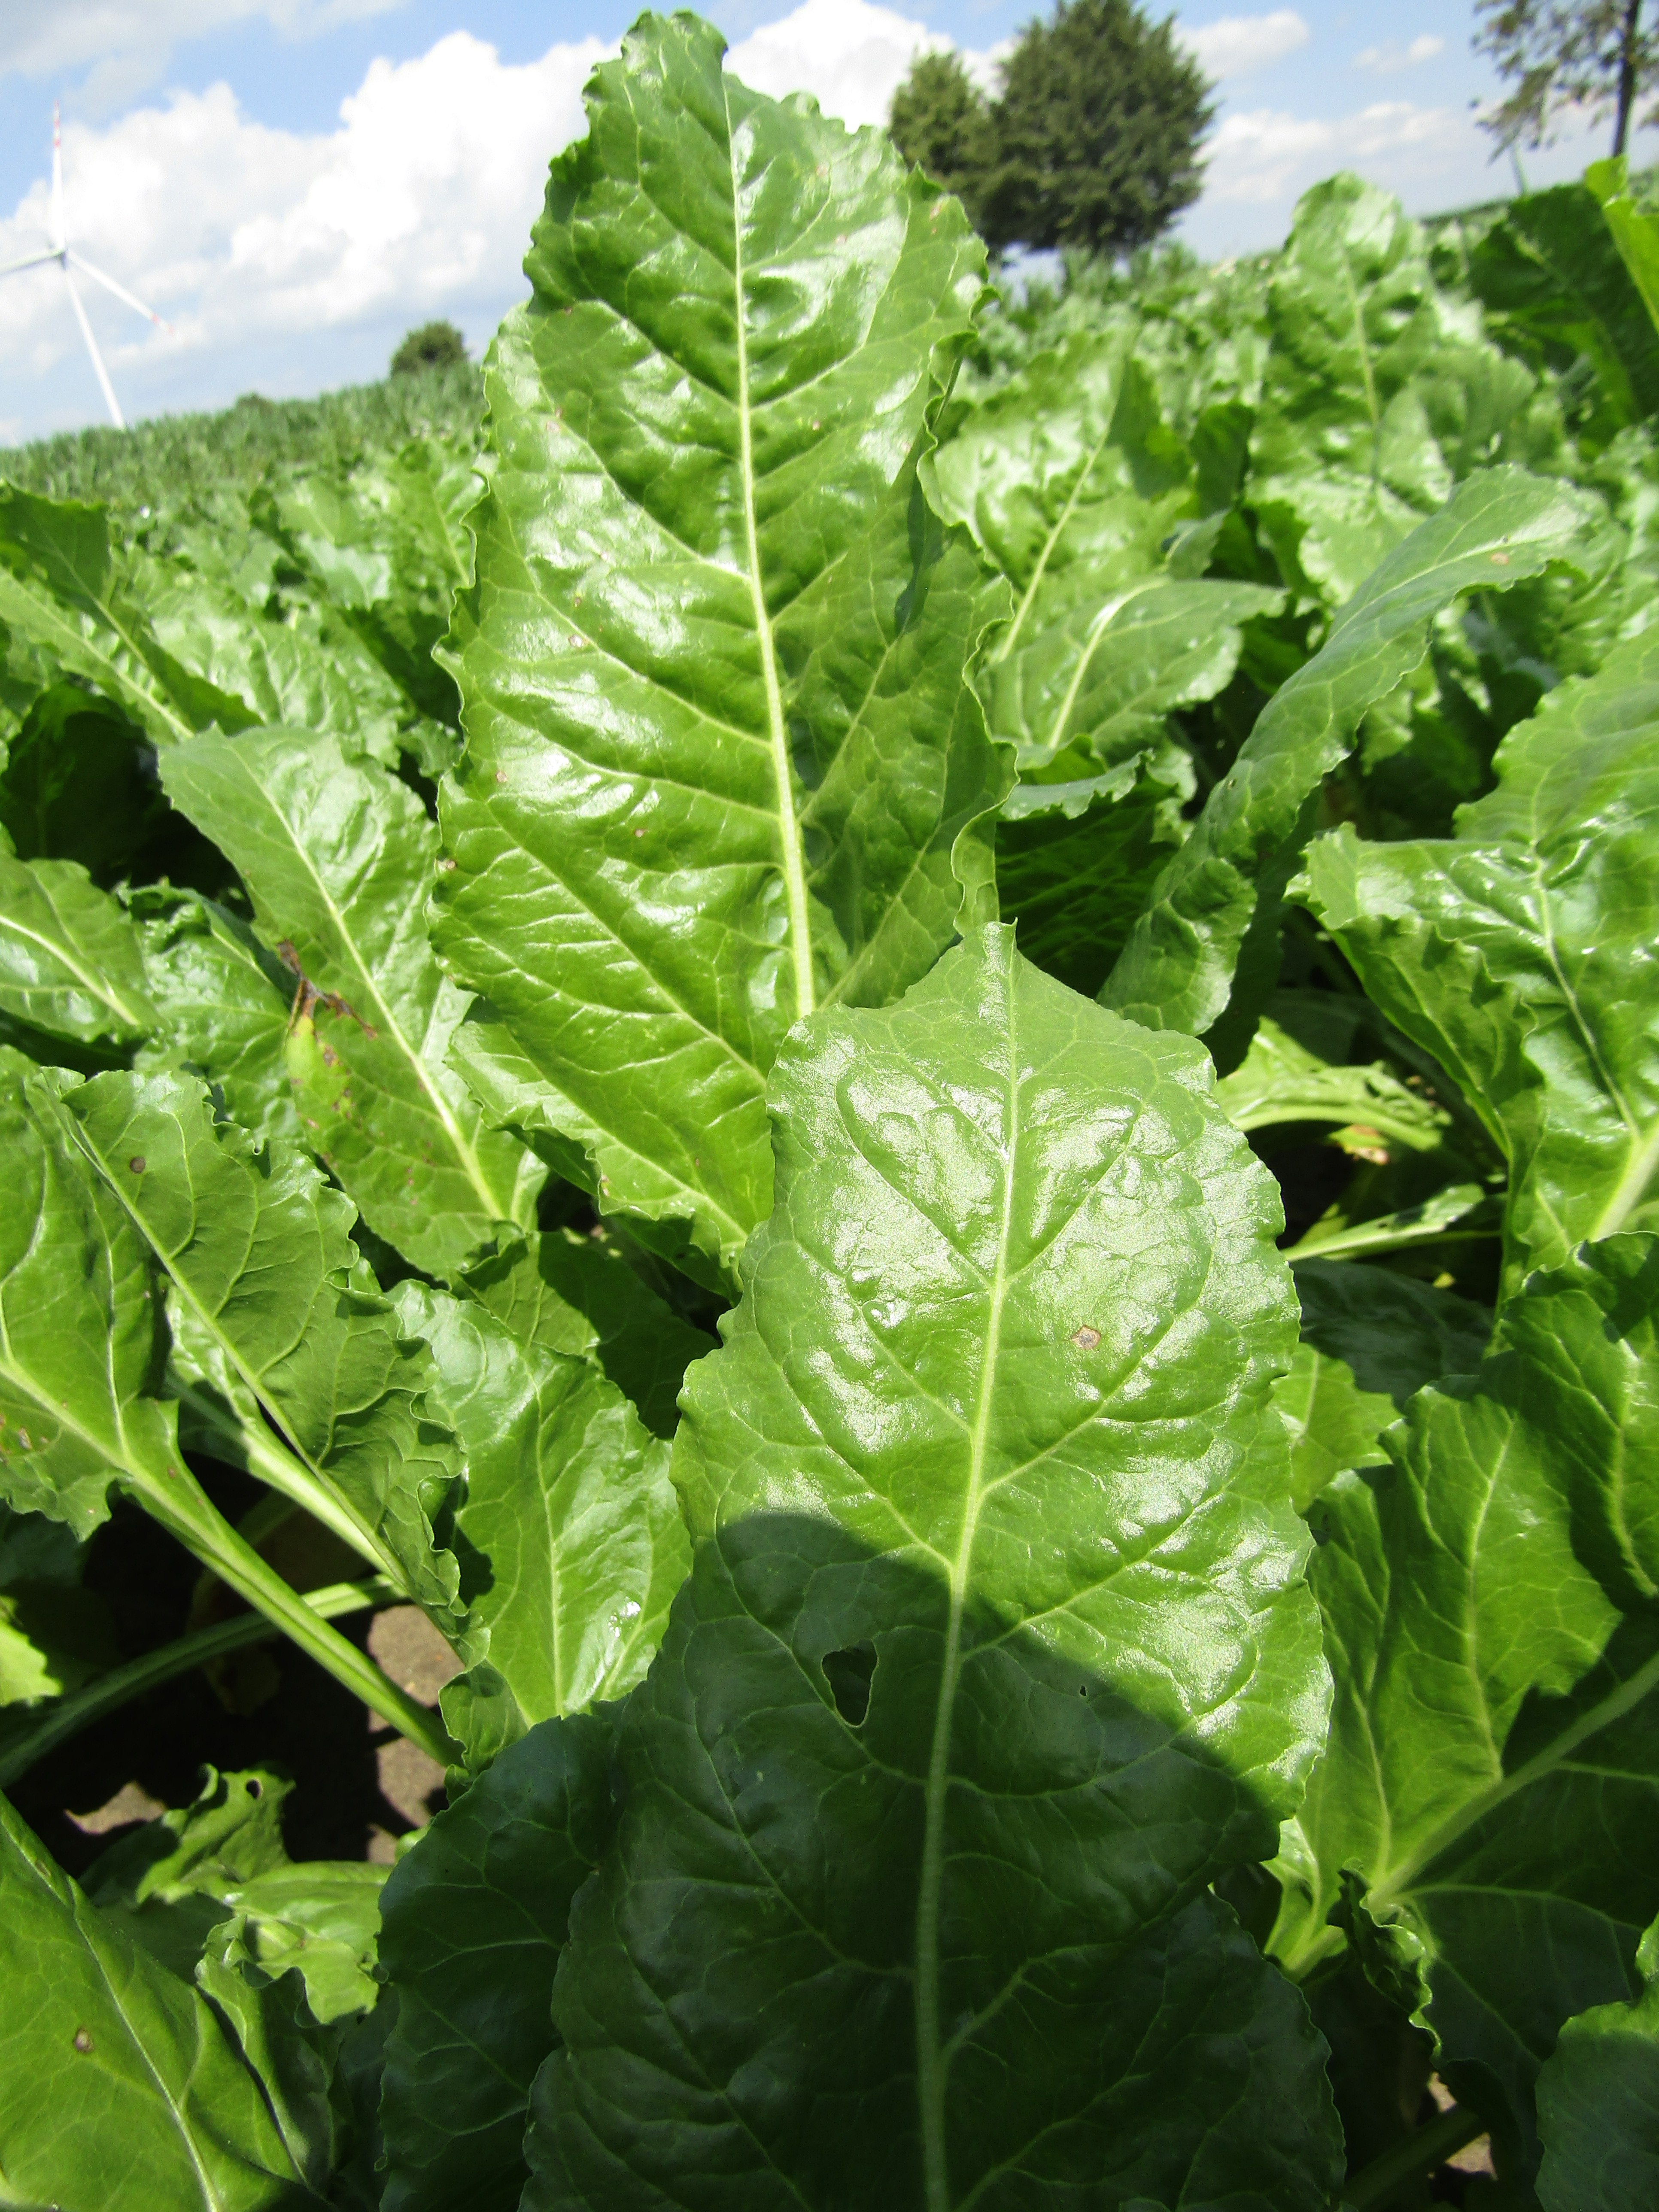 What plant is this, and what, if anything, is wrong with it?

beet, cercospora
